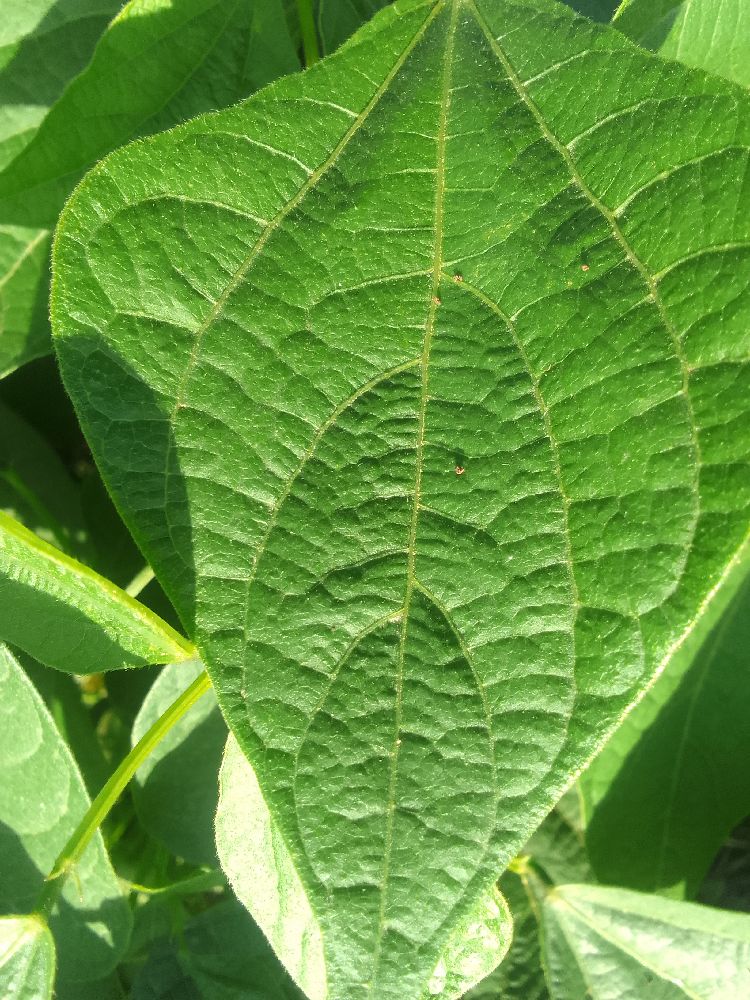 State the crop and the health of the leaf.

common bean, healthy
